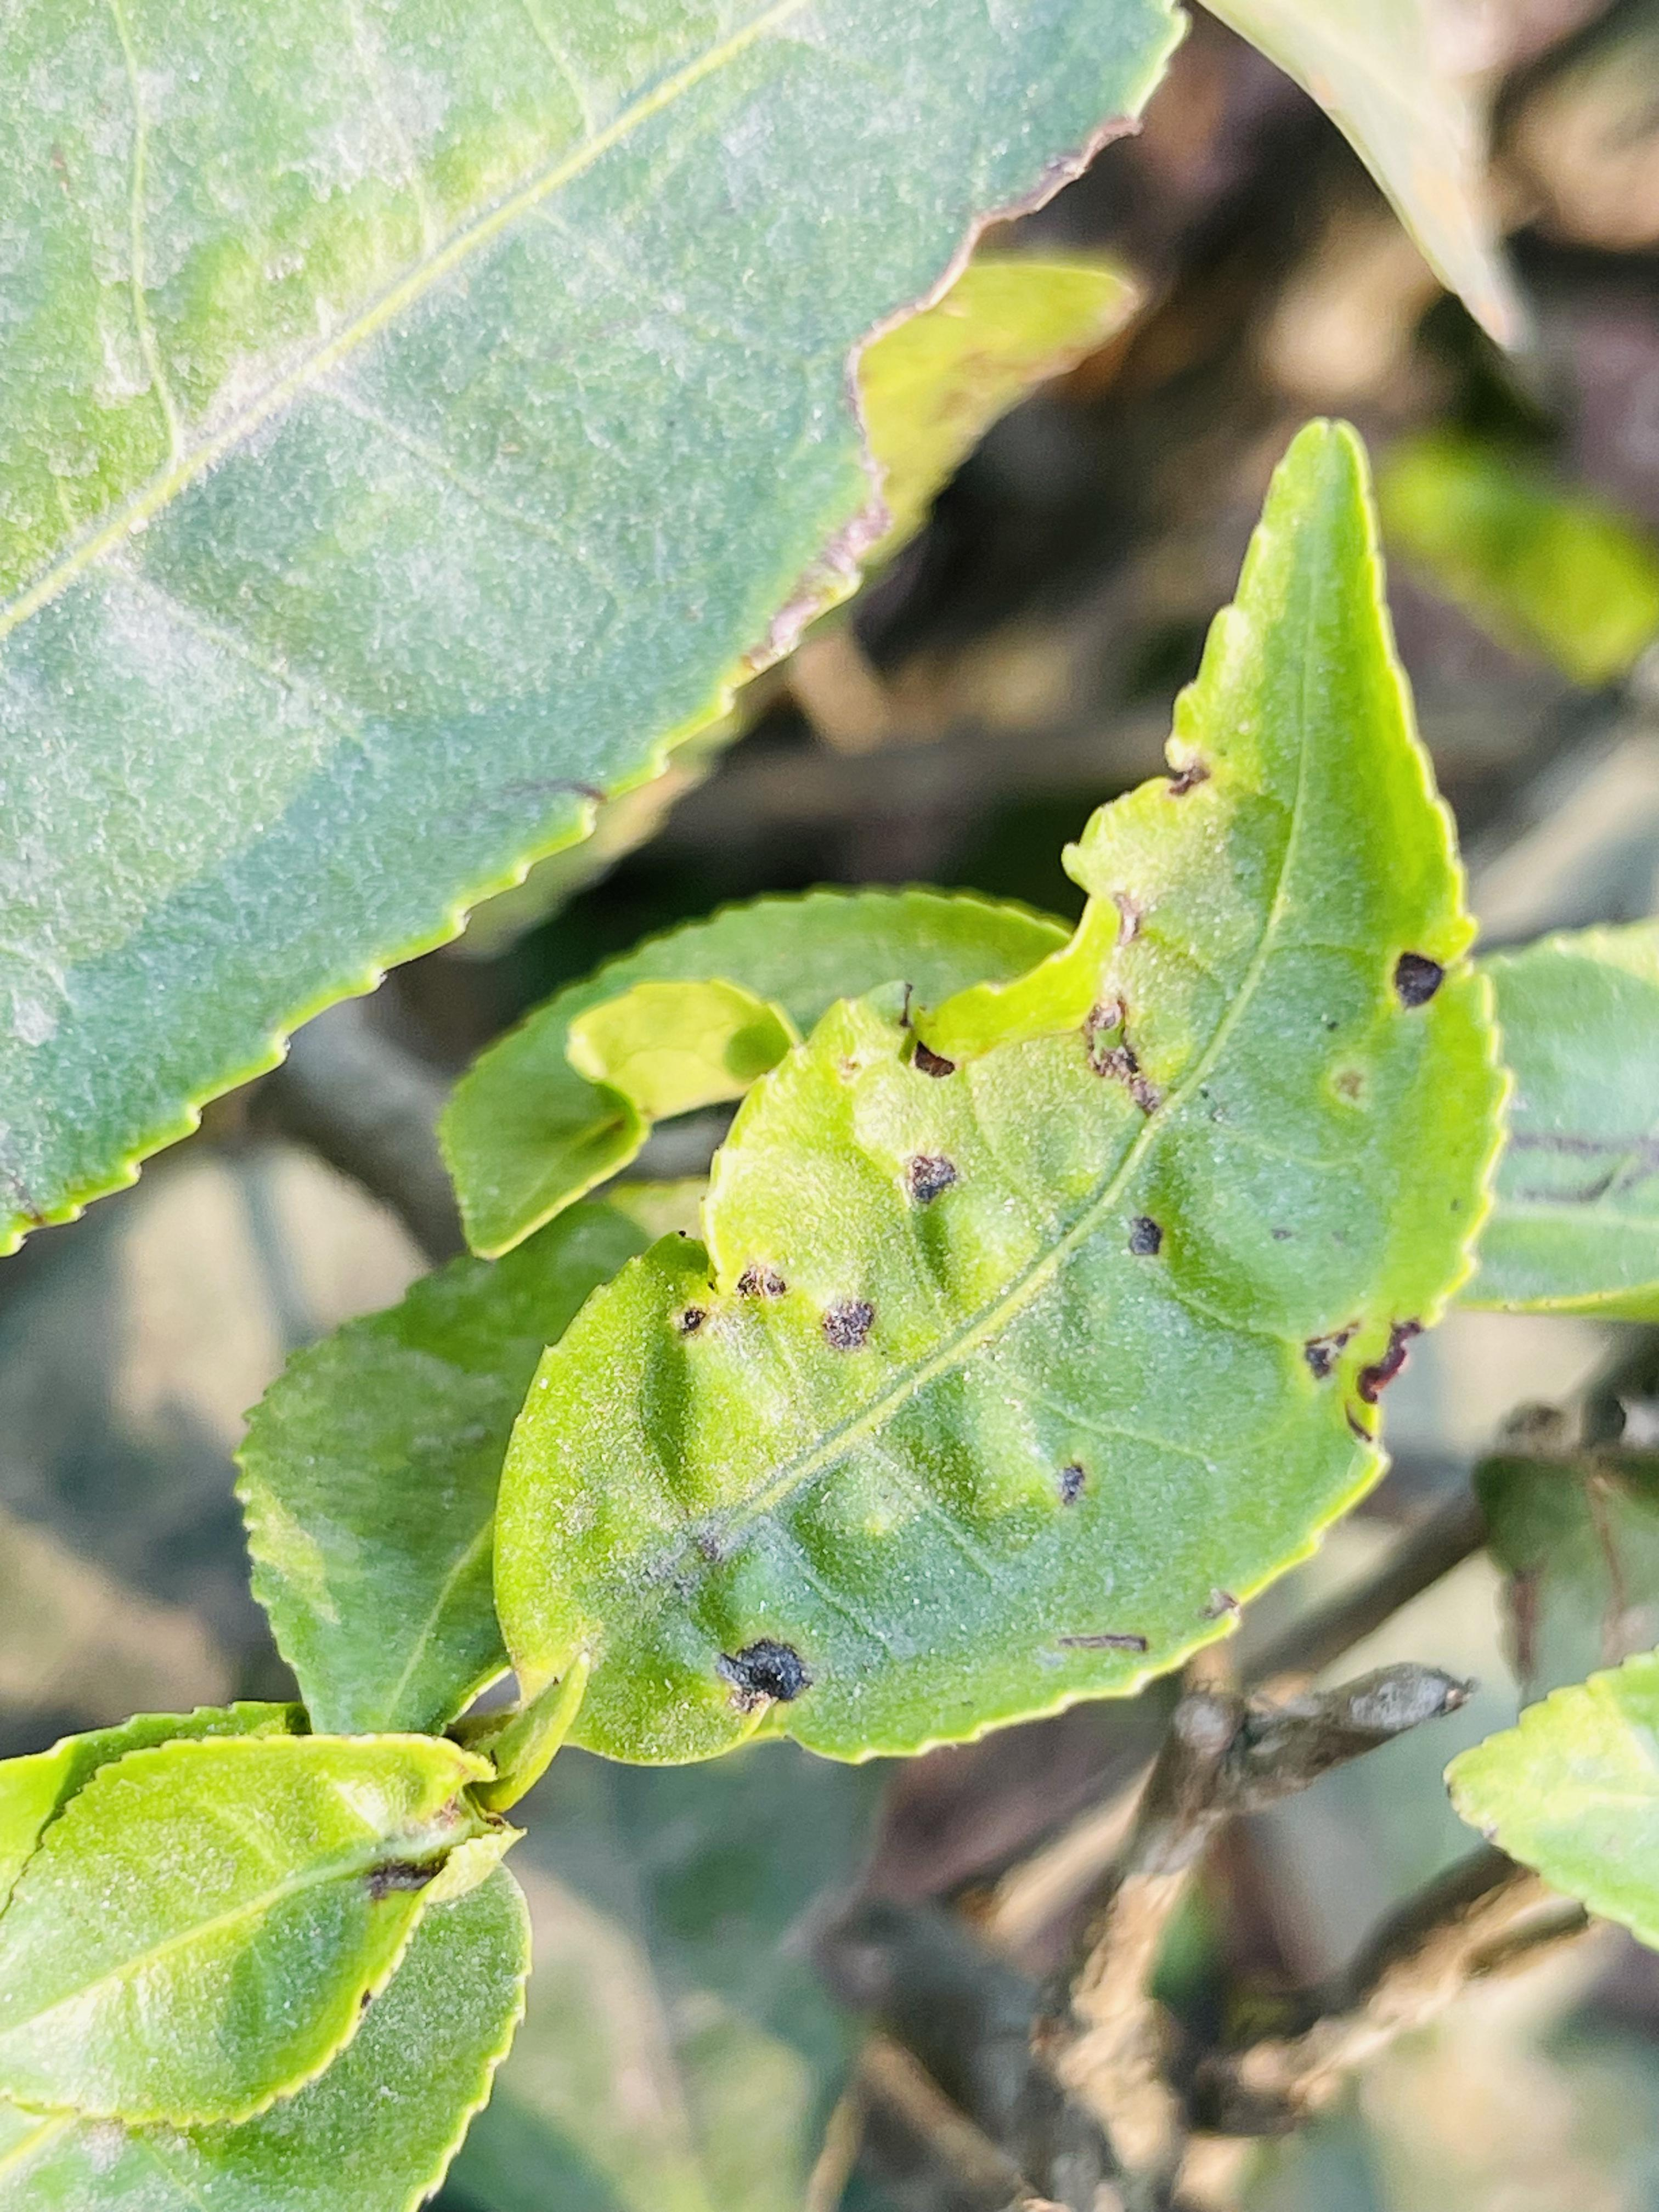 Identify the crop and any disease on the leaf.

tea, helopeltis
